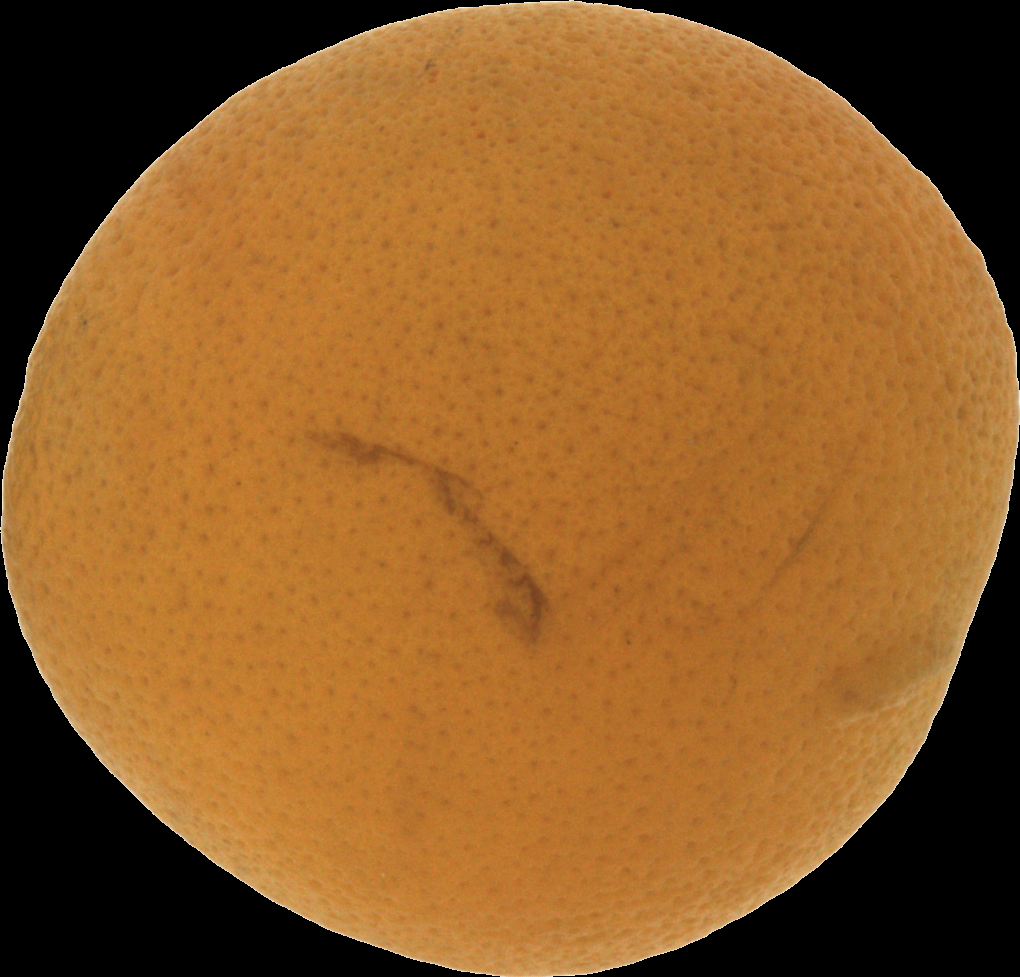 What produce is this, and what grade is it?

orange, bad
